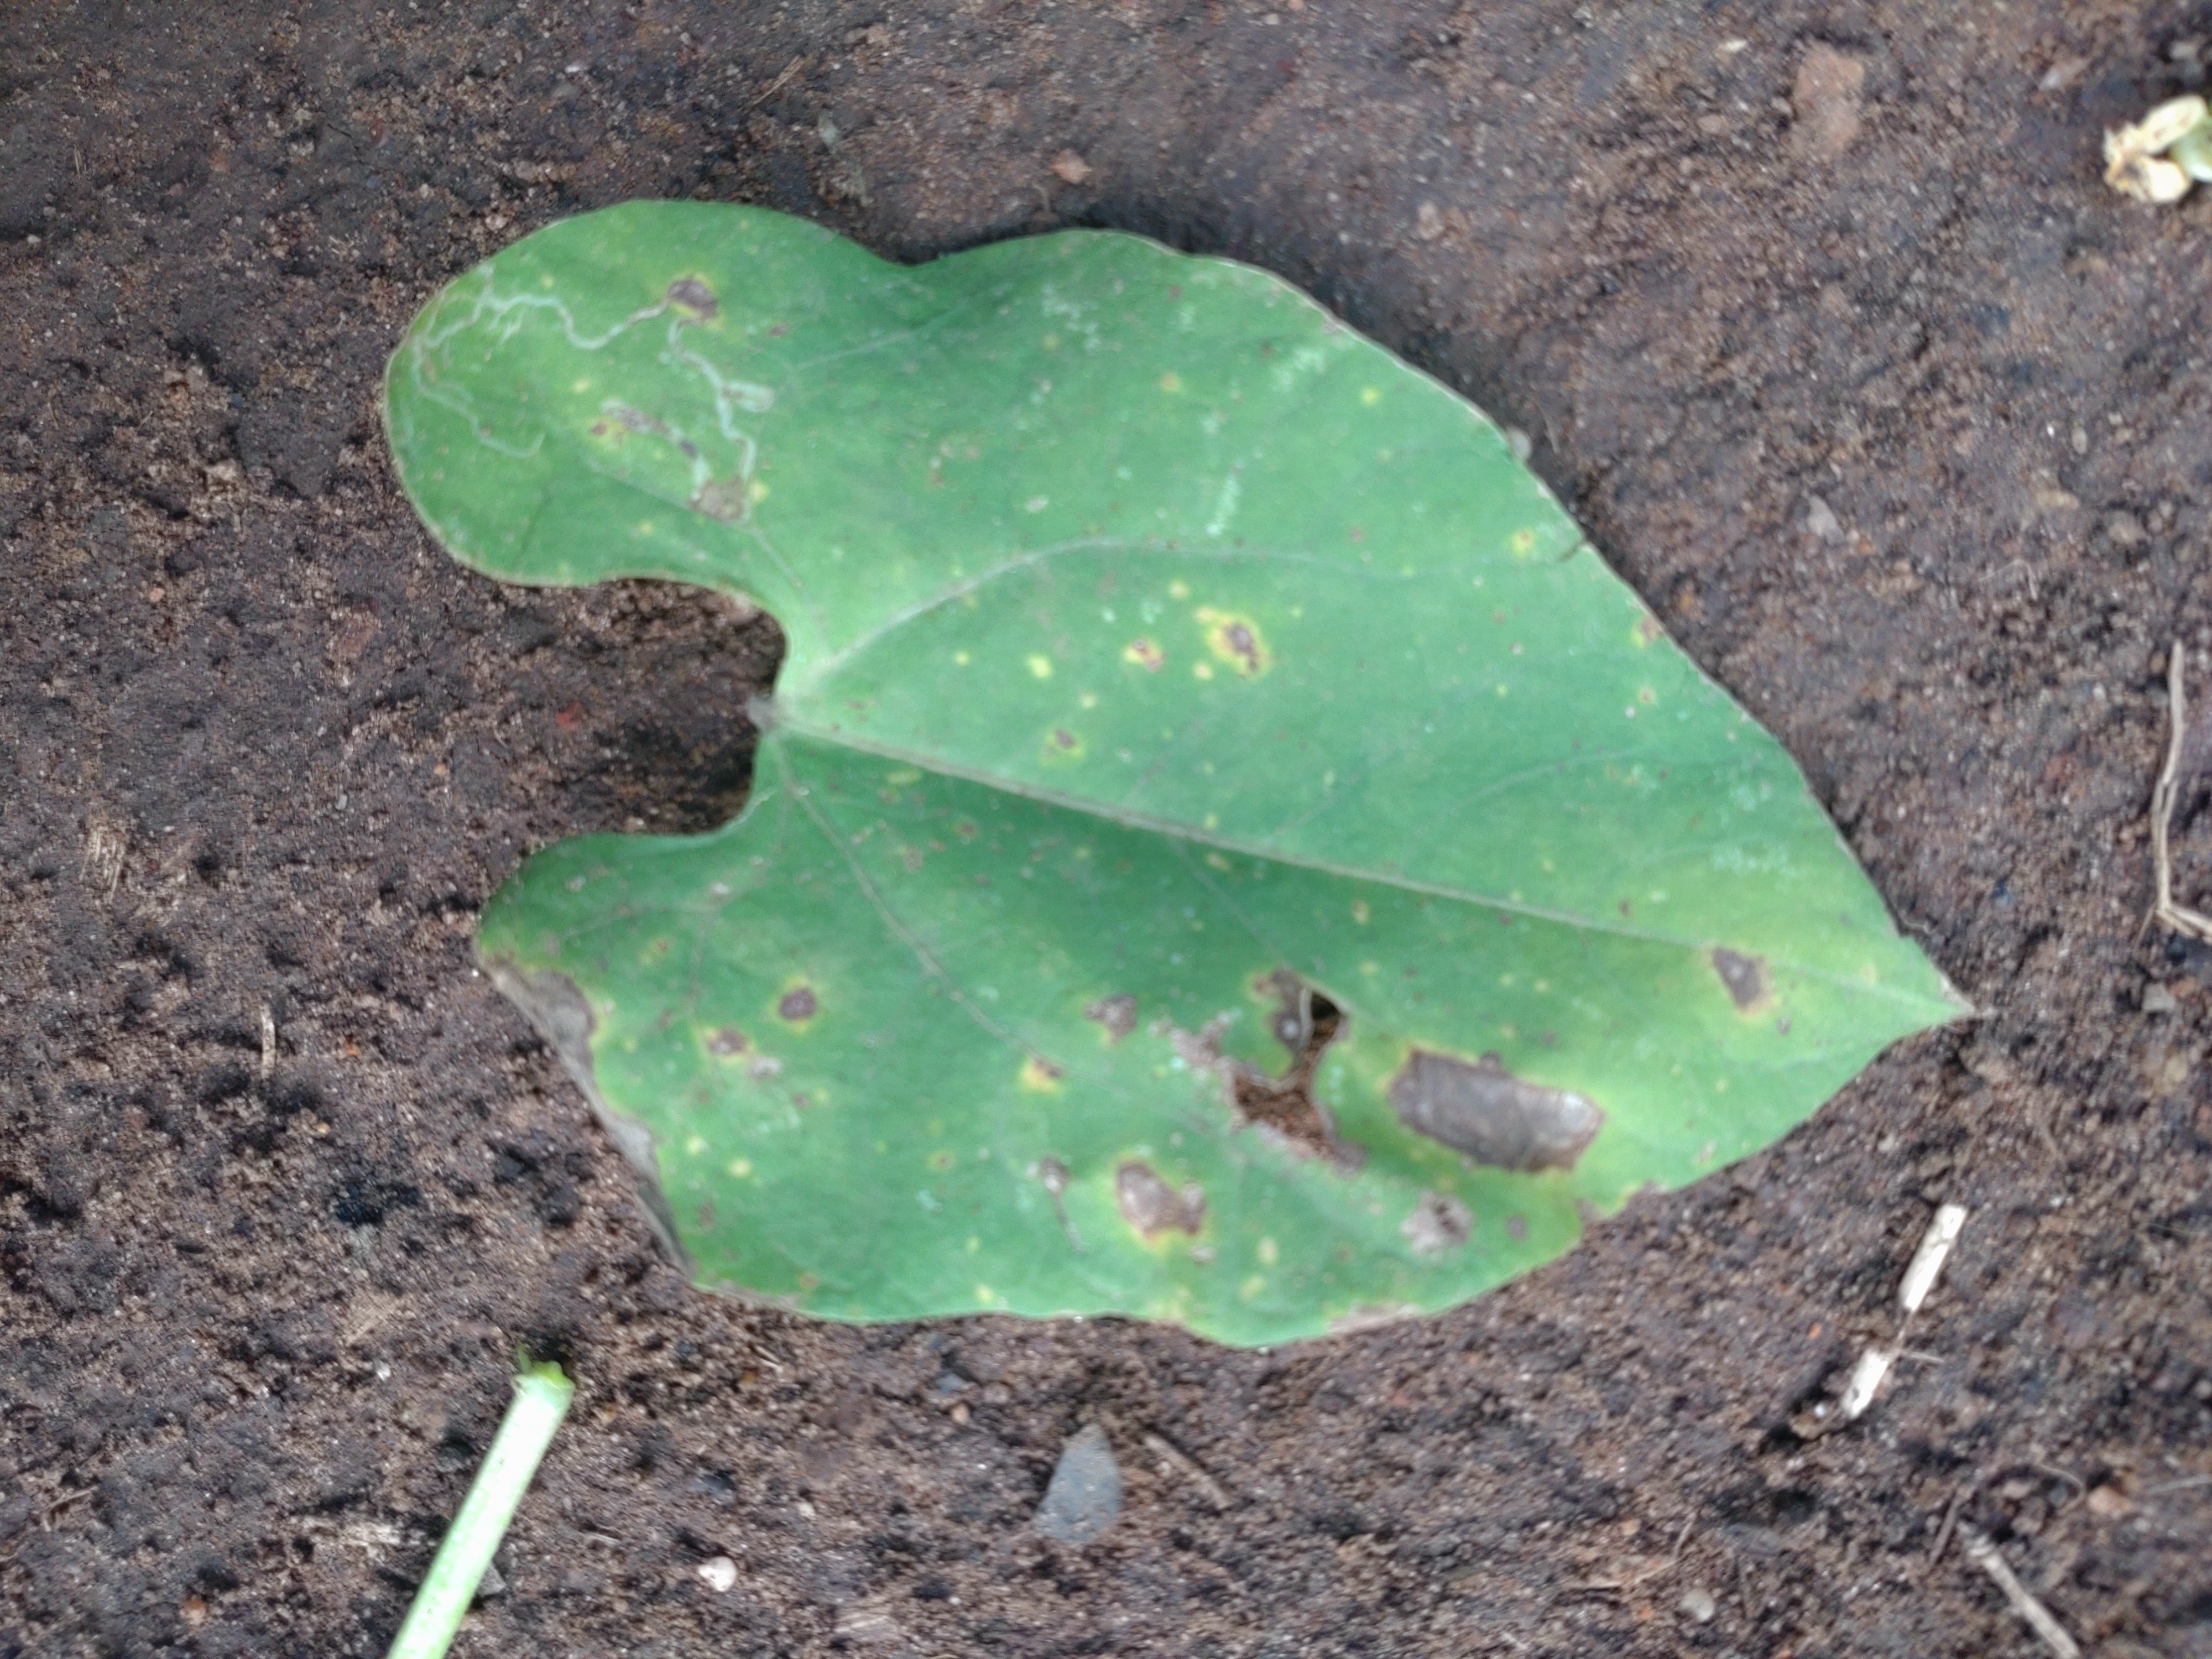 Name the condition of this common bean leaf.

rust
